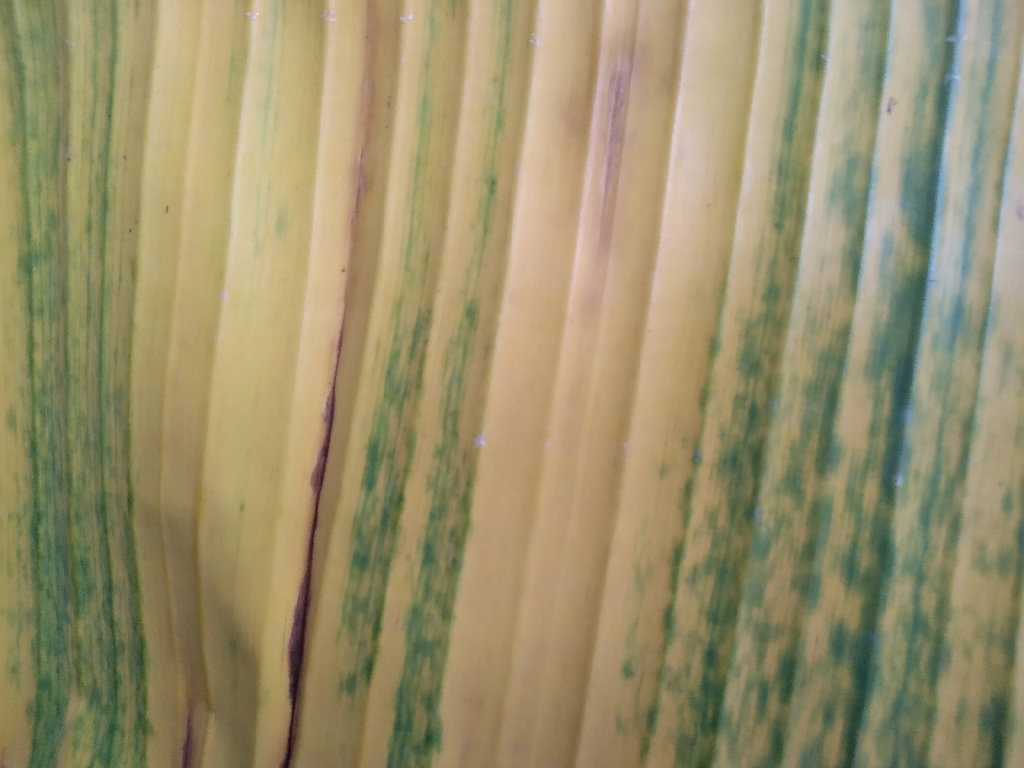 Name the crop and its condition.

banana, fusarium wilt race 1
